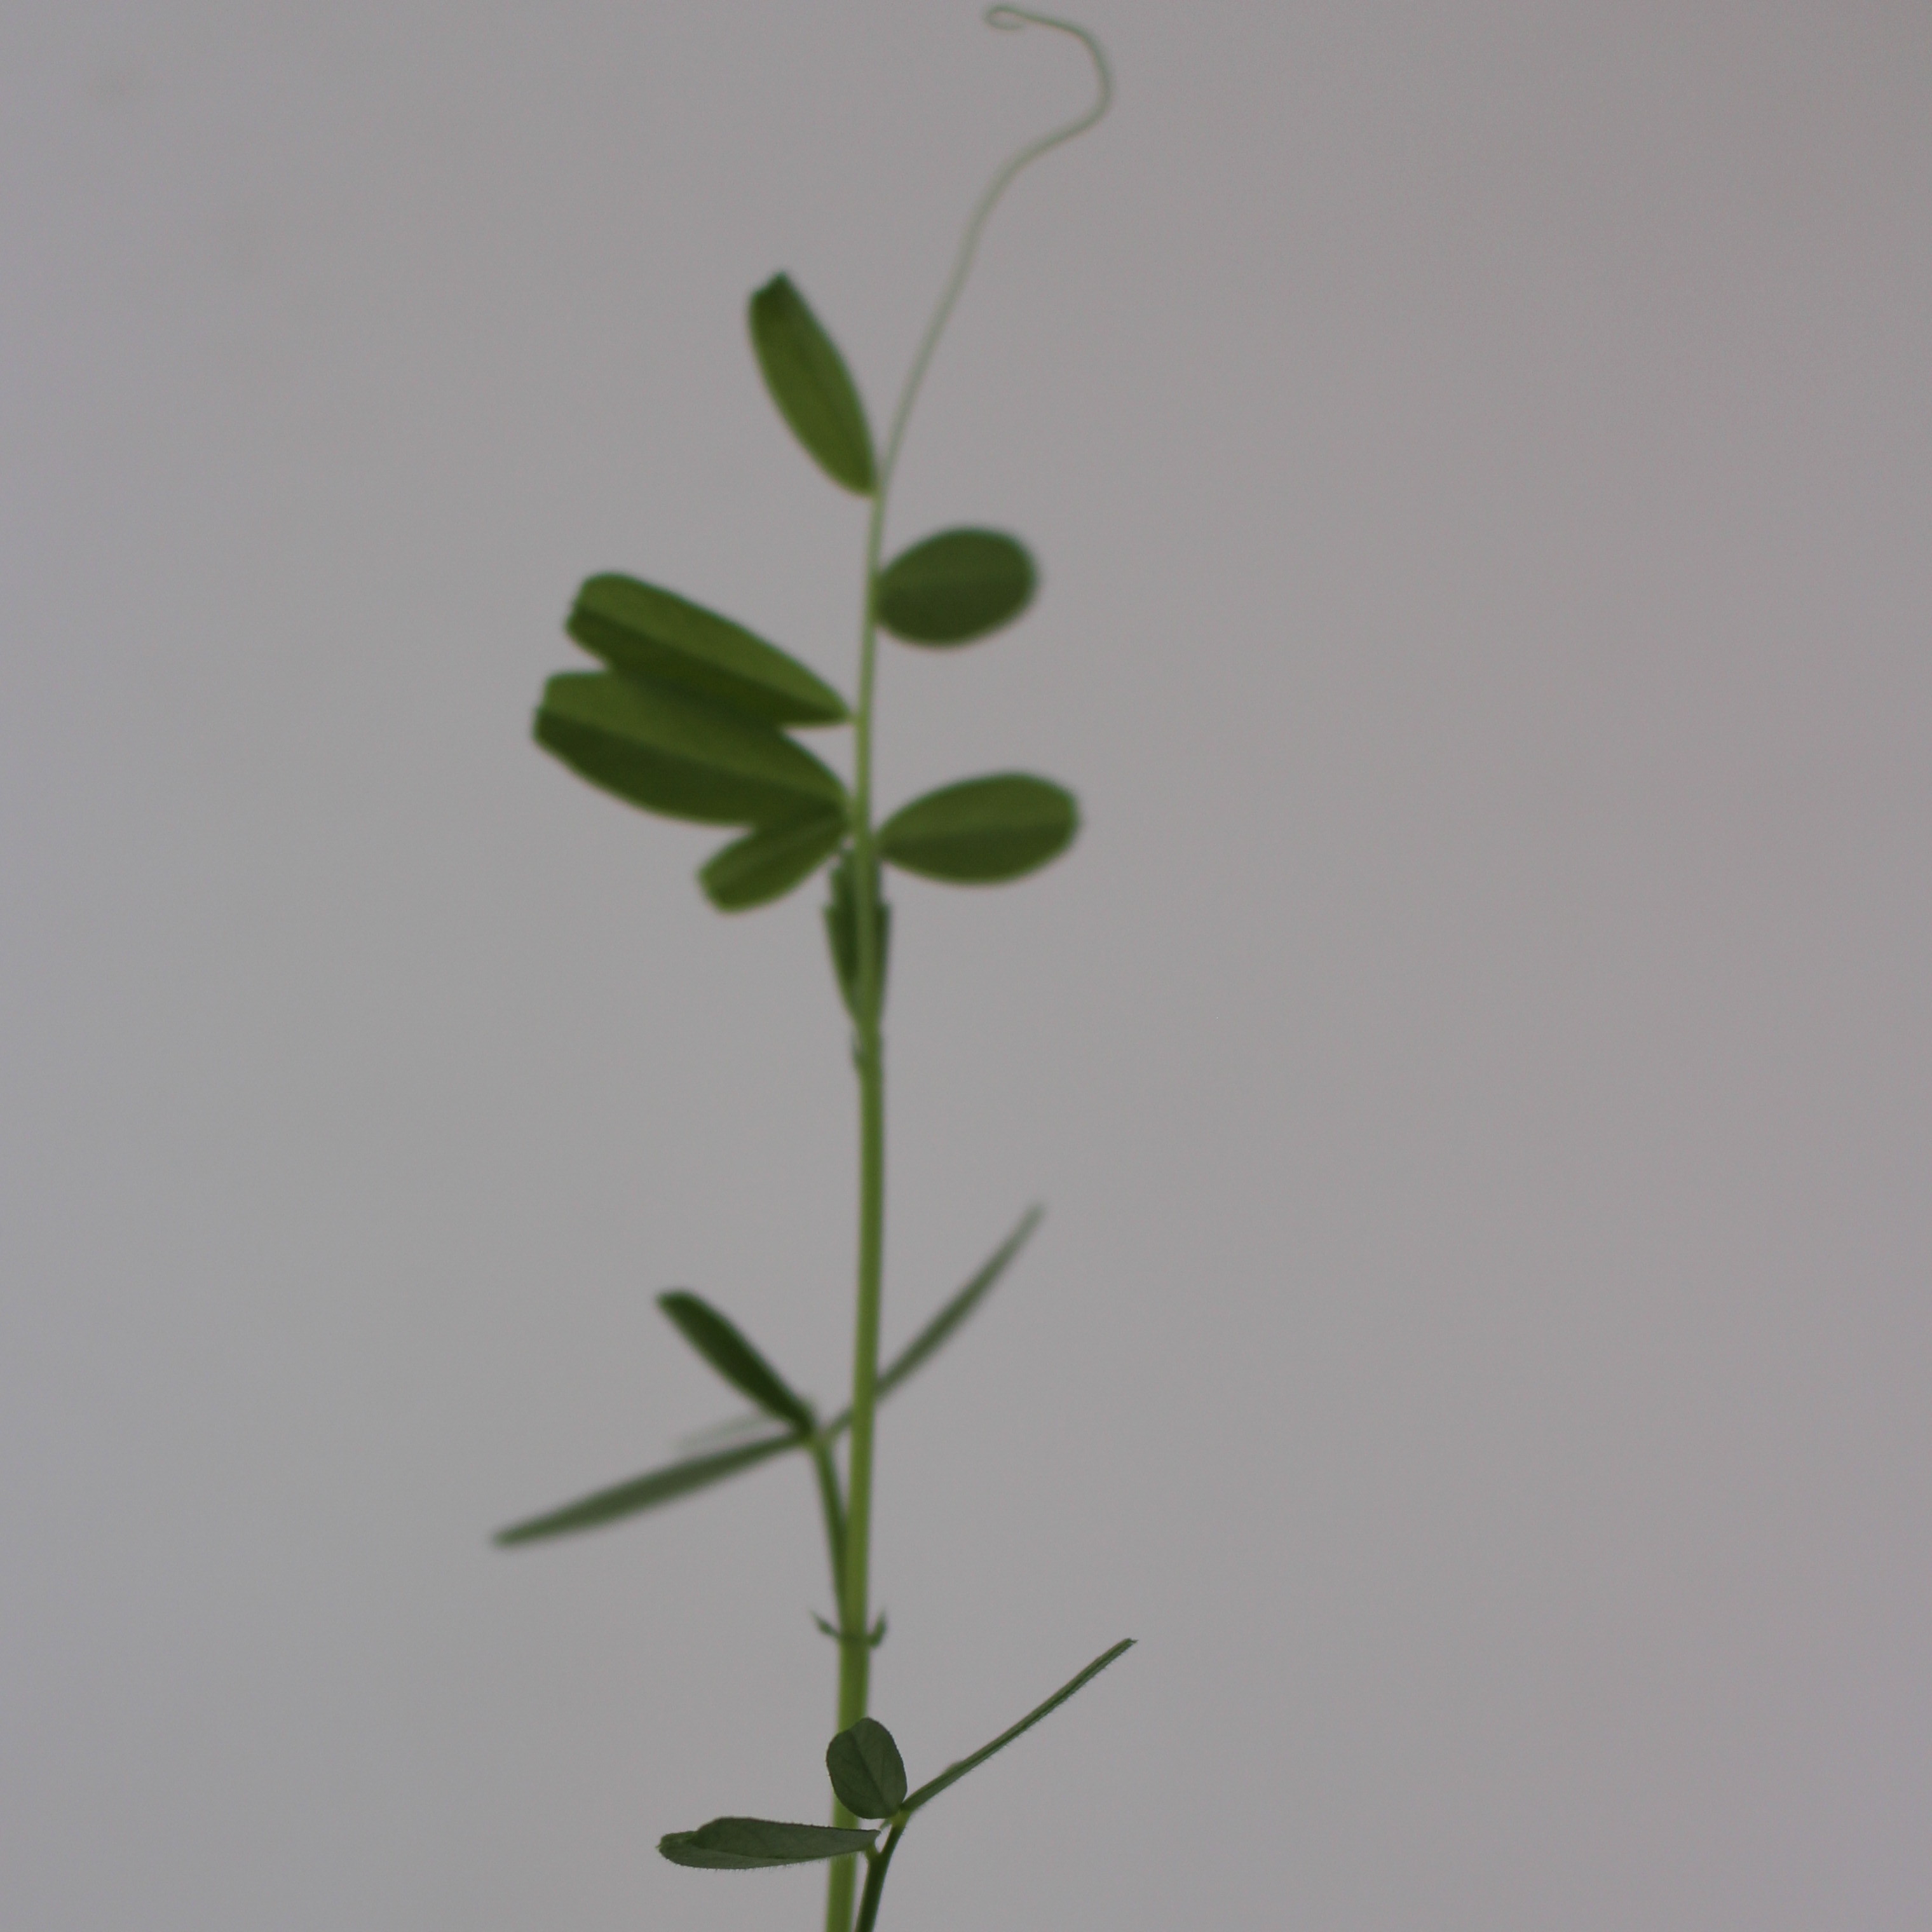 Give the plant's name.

Vicia sativa
